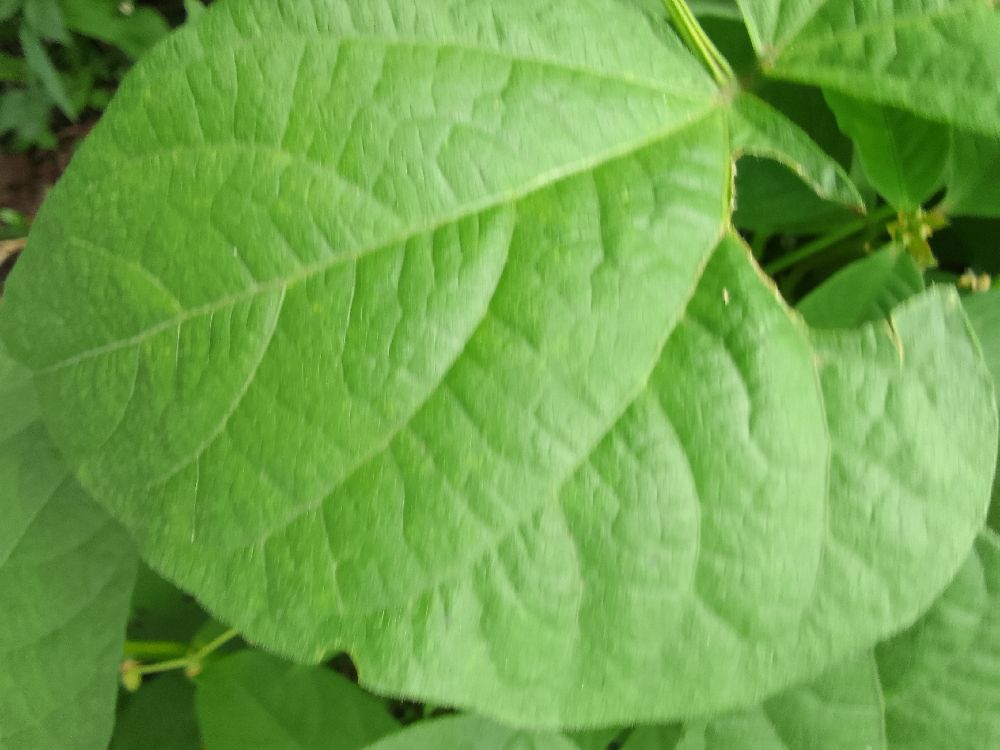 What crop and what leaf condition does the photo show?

common bean, healthy
